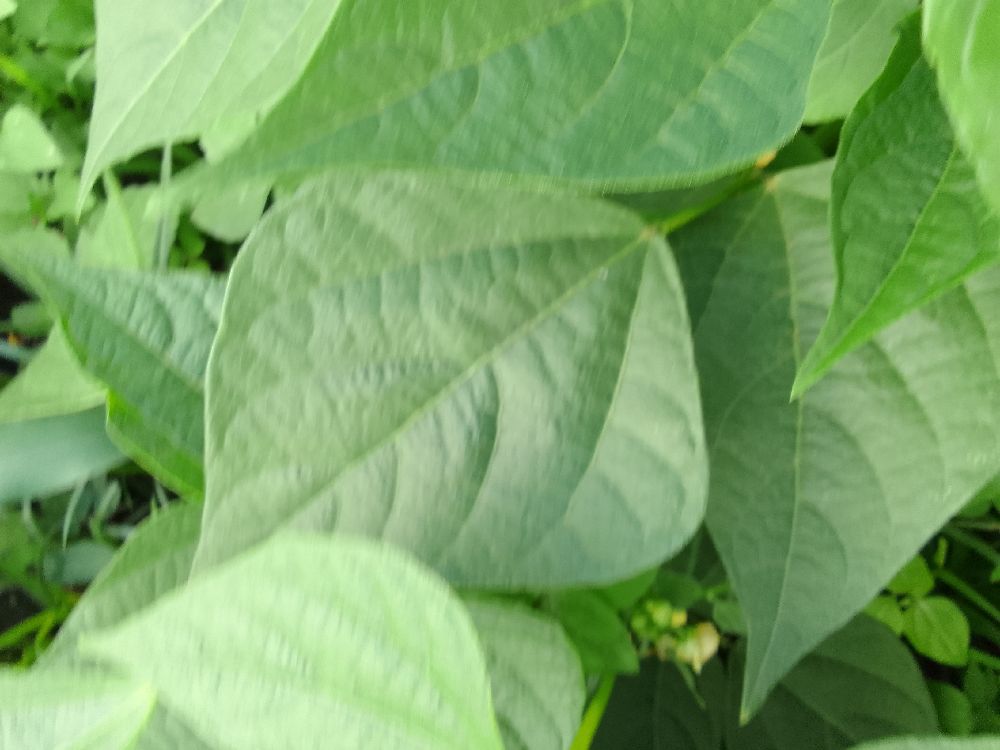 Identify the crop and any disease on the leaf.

common bean, healthy
